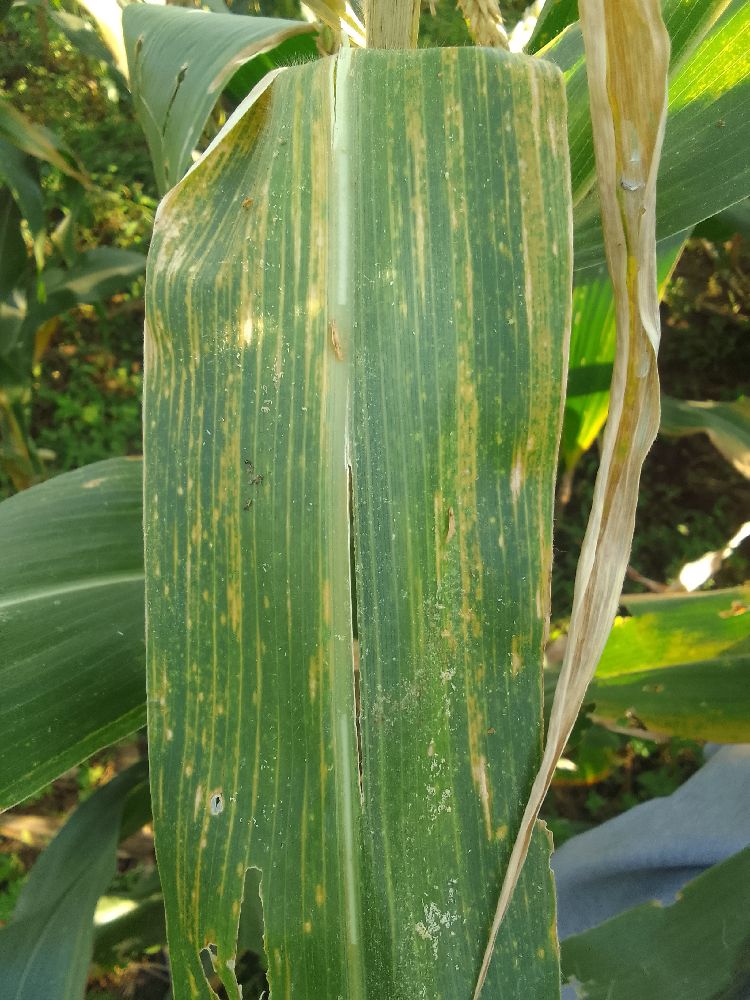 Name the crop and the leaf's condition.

maize, maize lethal necrosis
